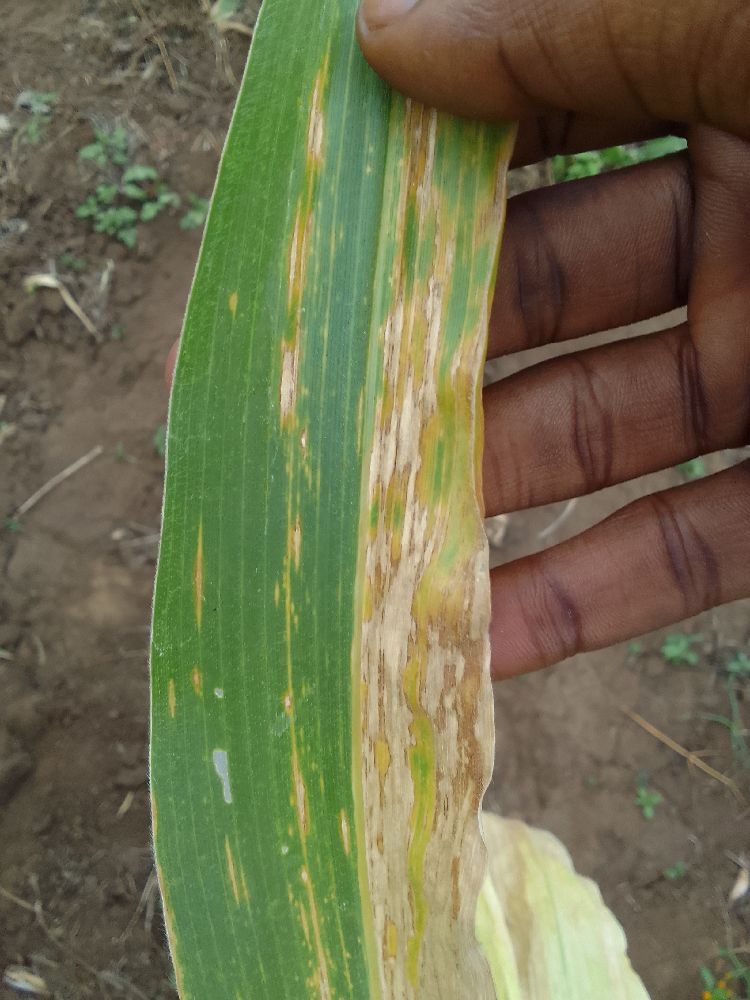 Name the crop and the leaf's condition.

maize, maize lethal necrosis
